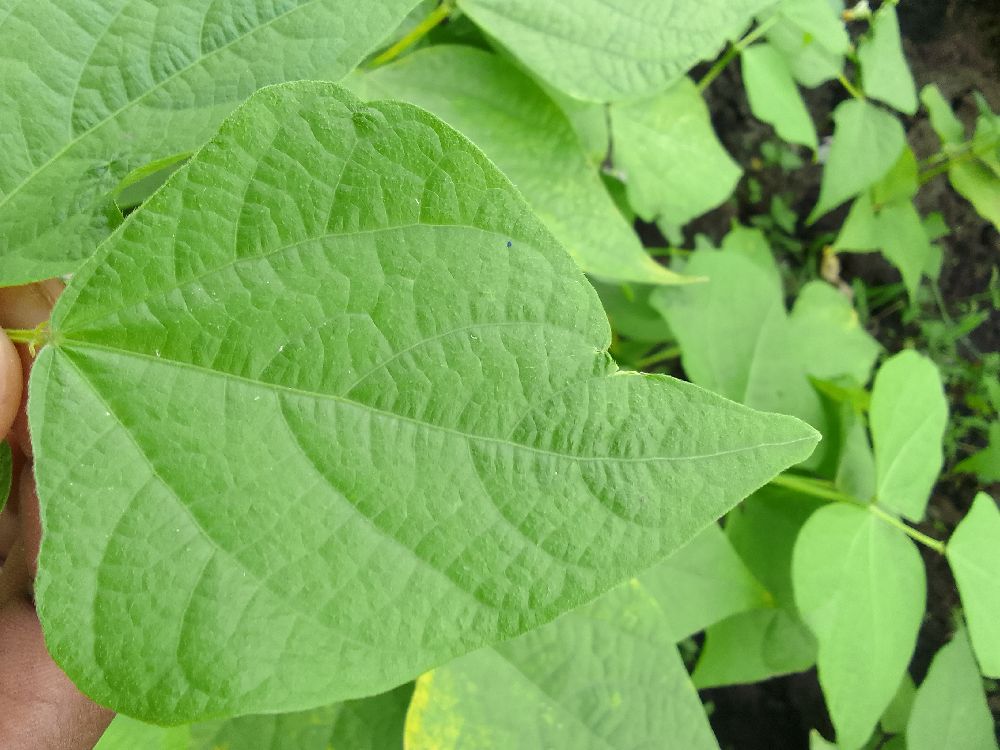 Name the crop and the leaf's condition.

common bean, healthy
